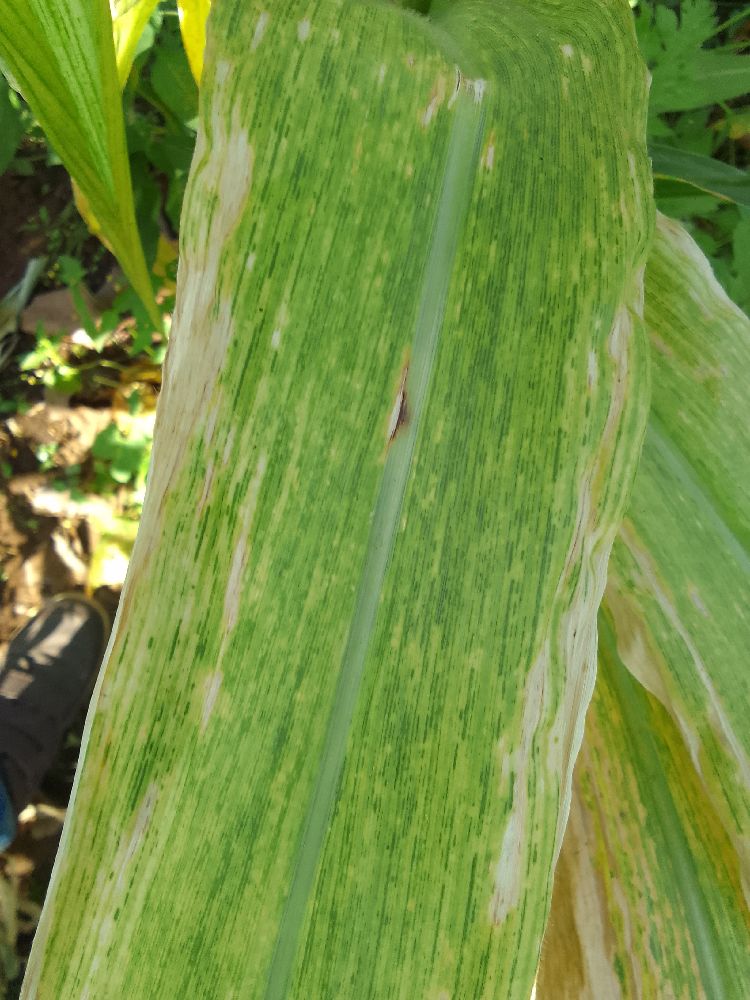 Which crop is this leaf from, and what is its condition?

maize, maize lethal necrosis
